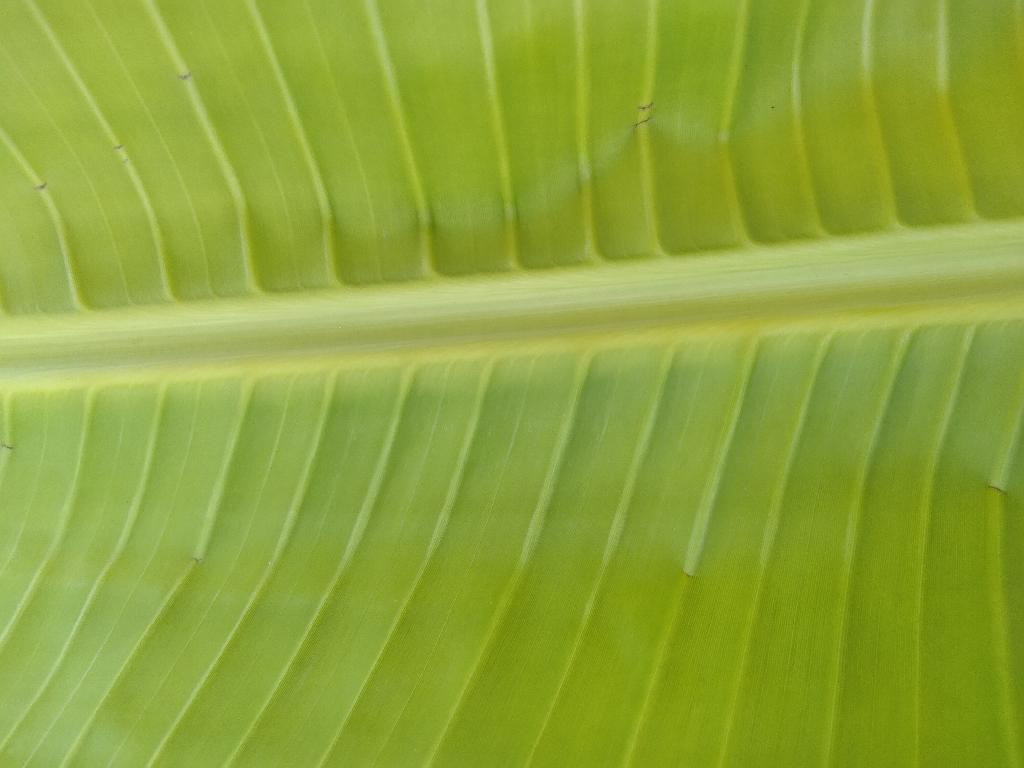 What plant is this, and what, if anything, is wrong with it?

banana, healthy
